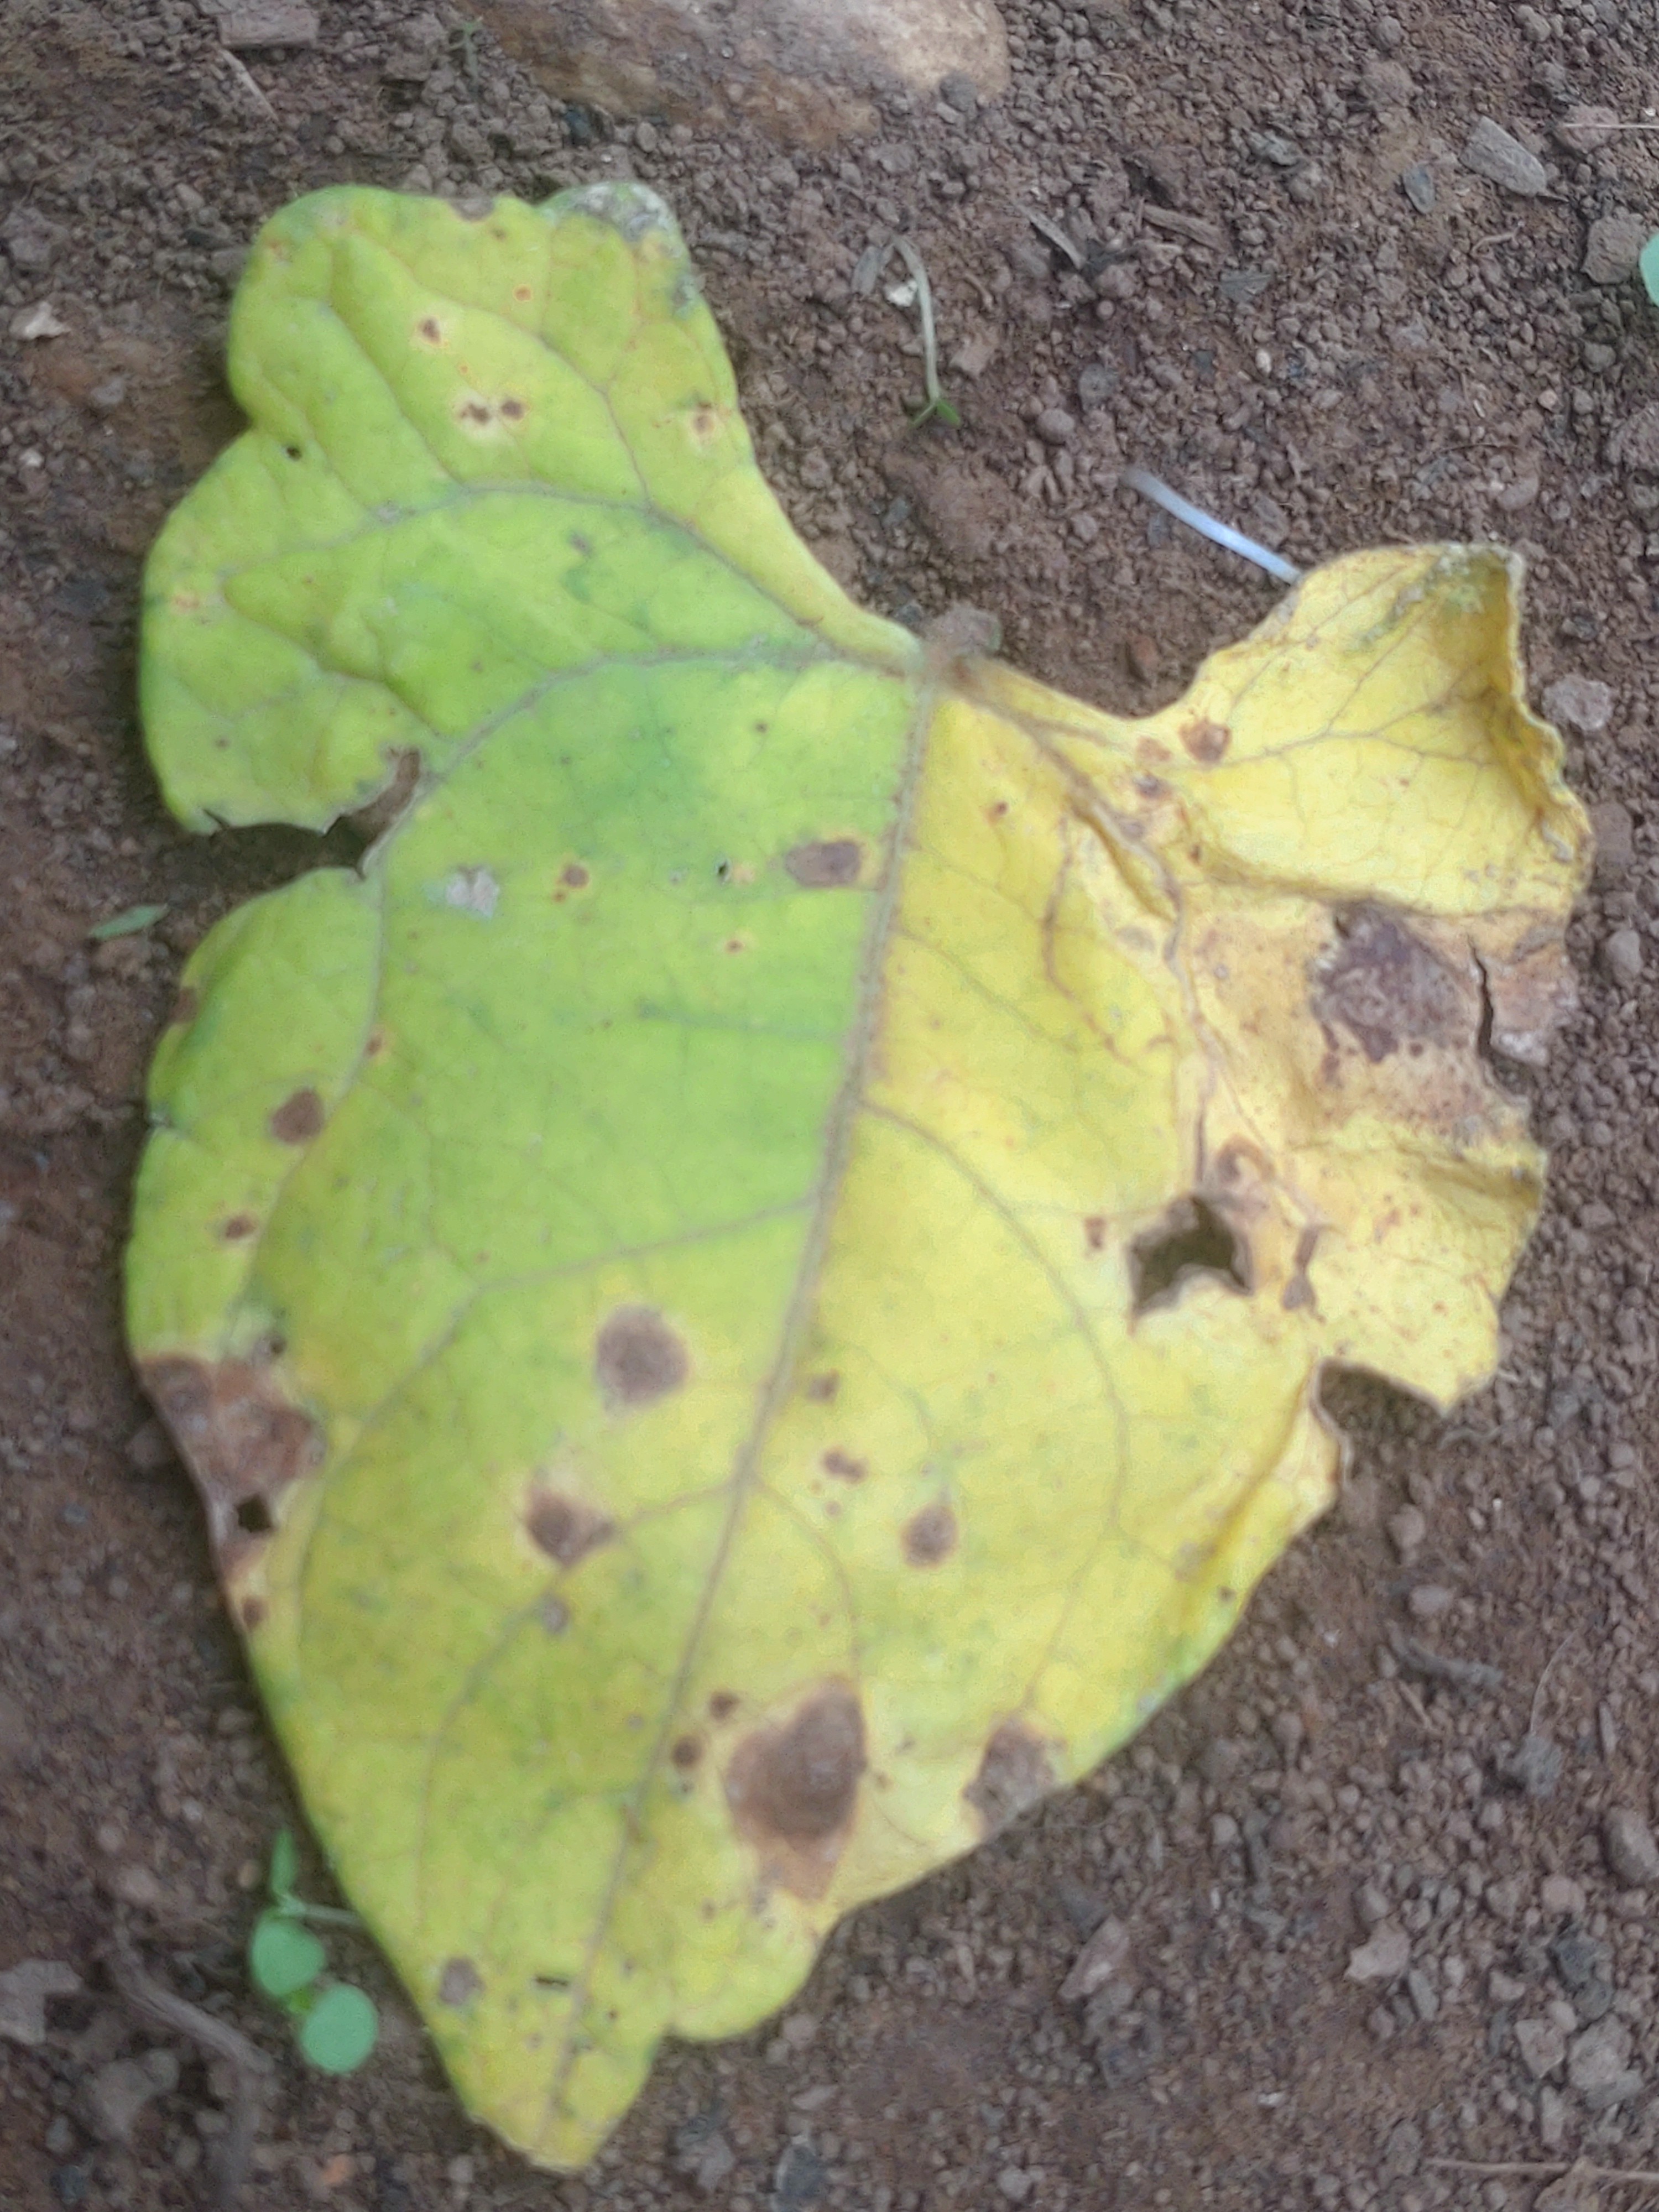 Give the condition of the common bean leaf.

anthracnose
